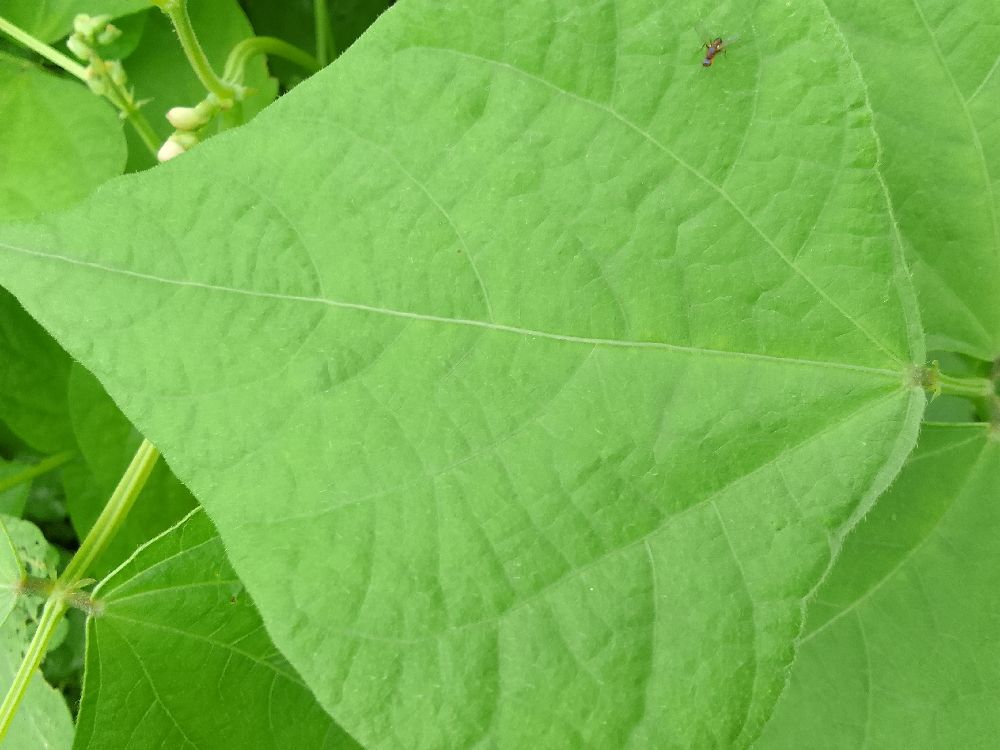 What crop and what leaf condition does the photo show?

common bean, healthy
